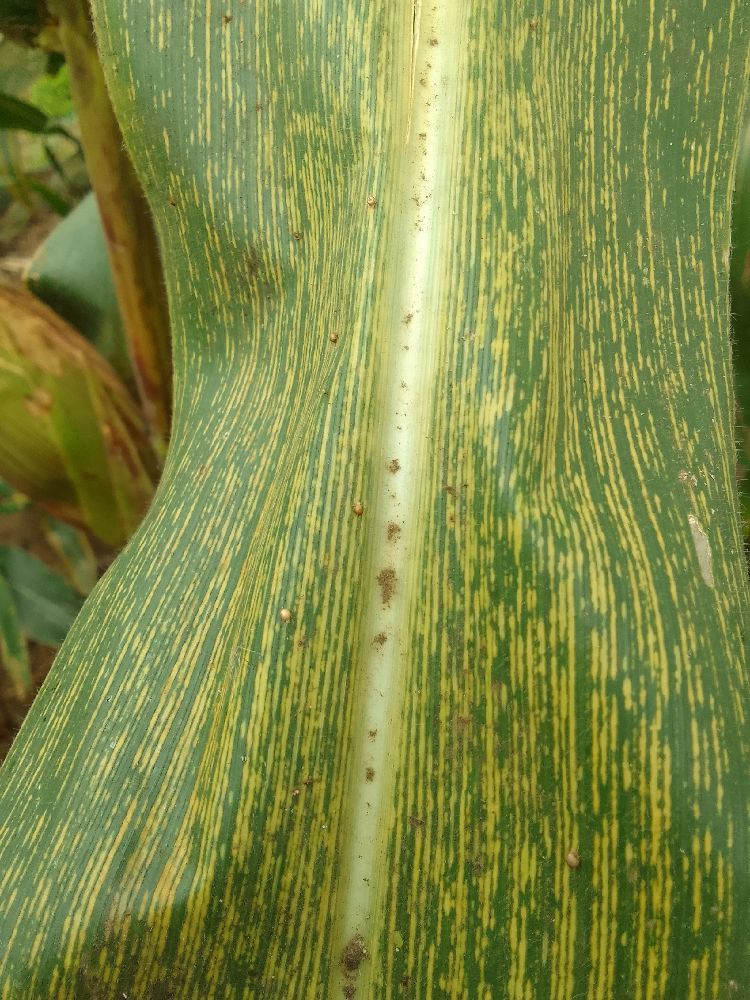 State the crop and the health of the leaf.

maize, maize streak virus
